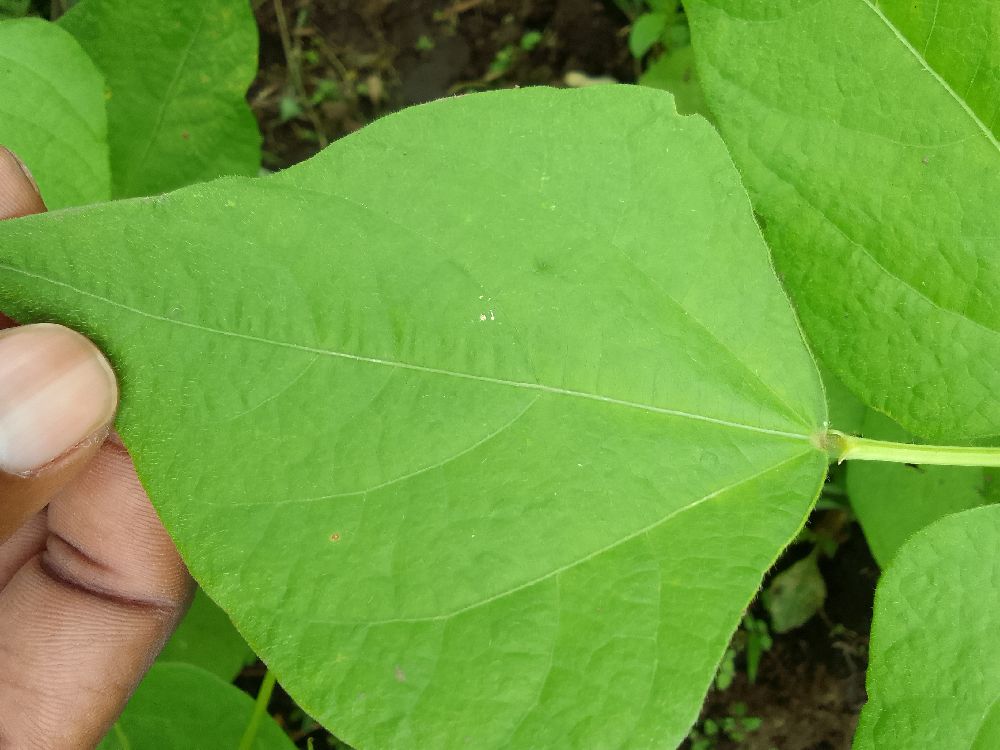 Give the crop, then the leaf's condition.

common bean, healthy
